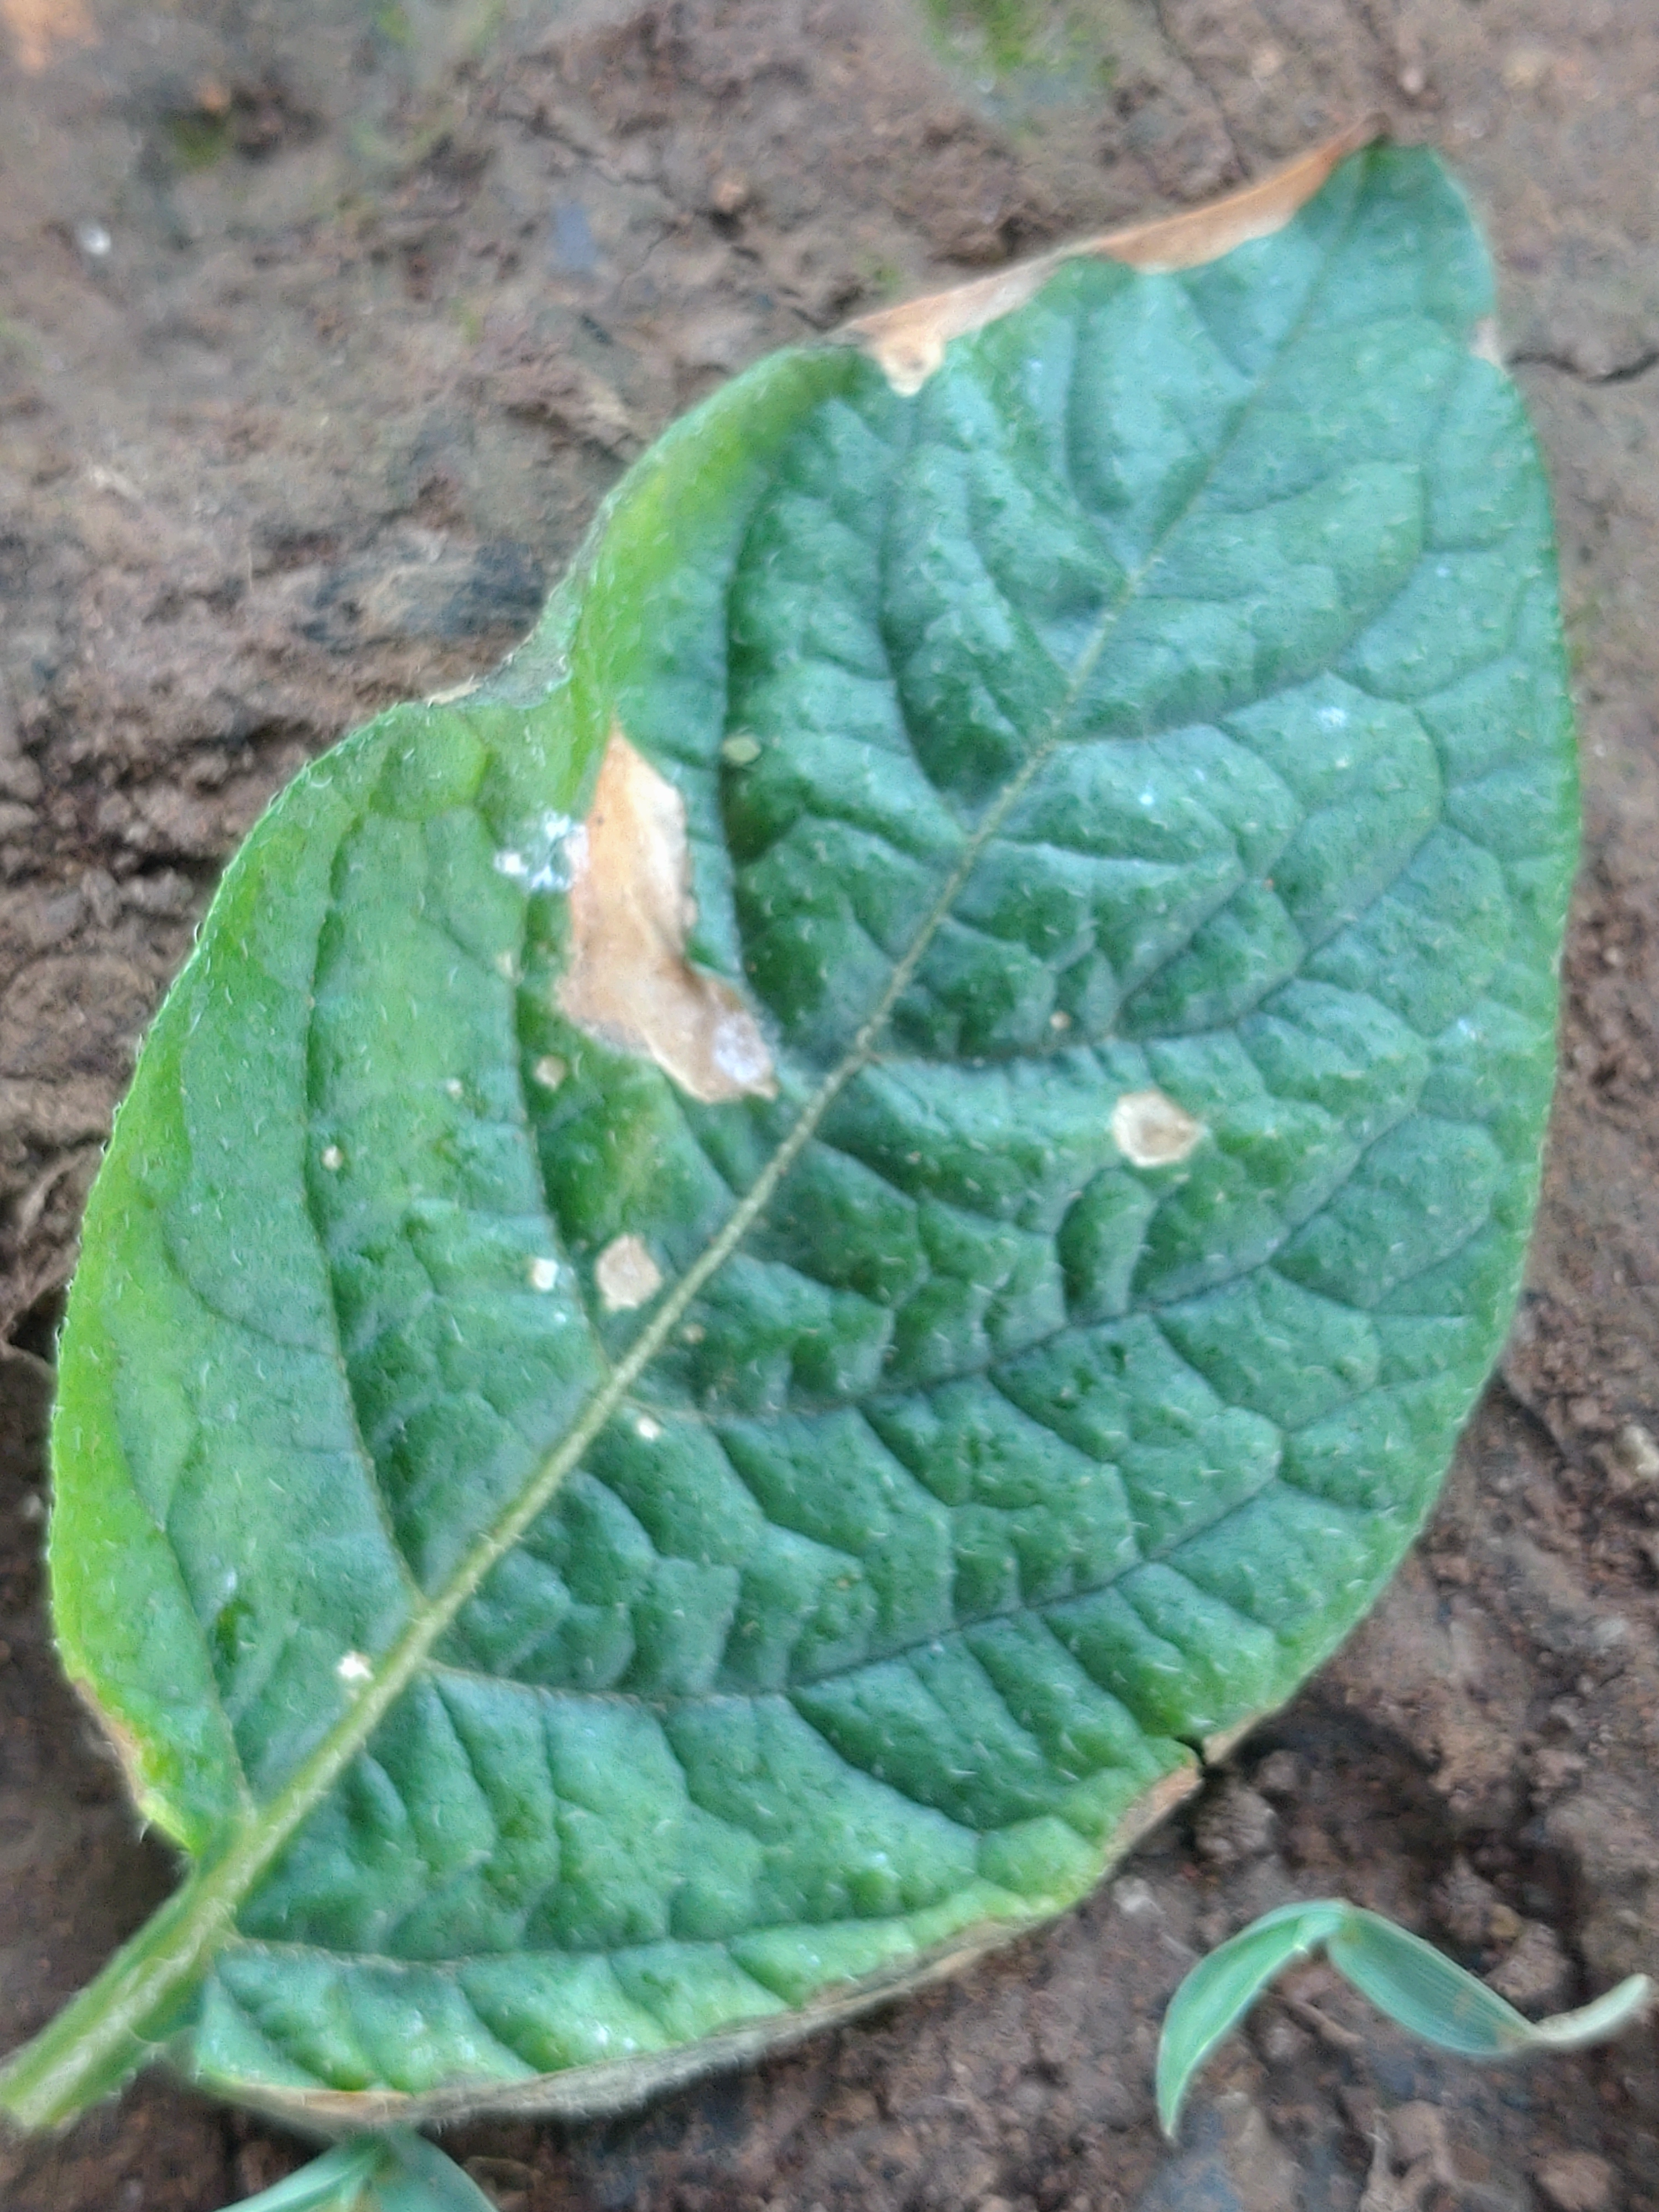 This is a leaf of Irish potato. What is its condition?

early blight
